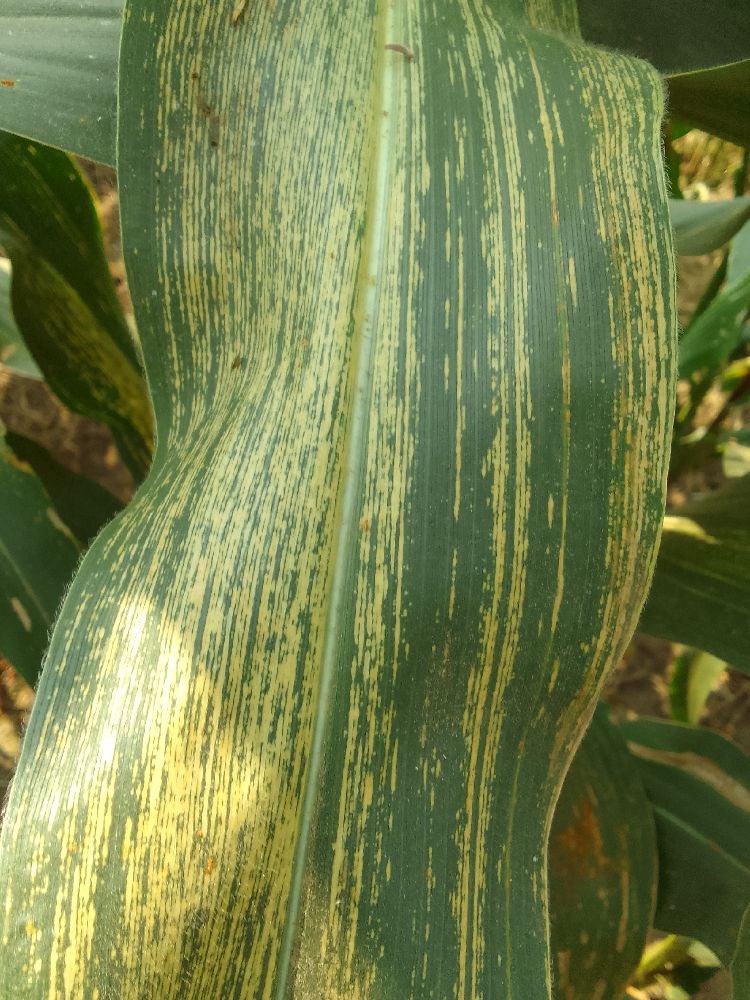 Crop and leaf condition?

maize, maize streak virus
